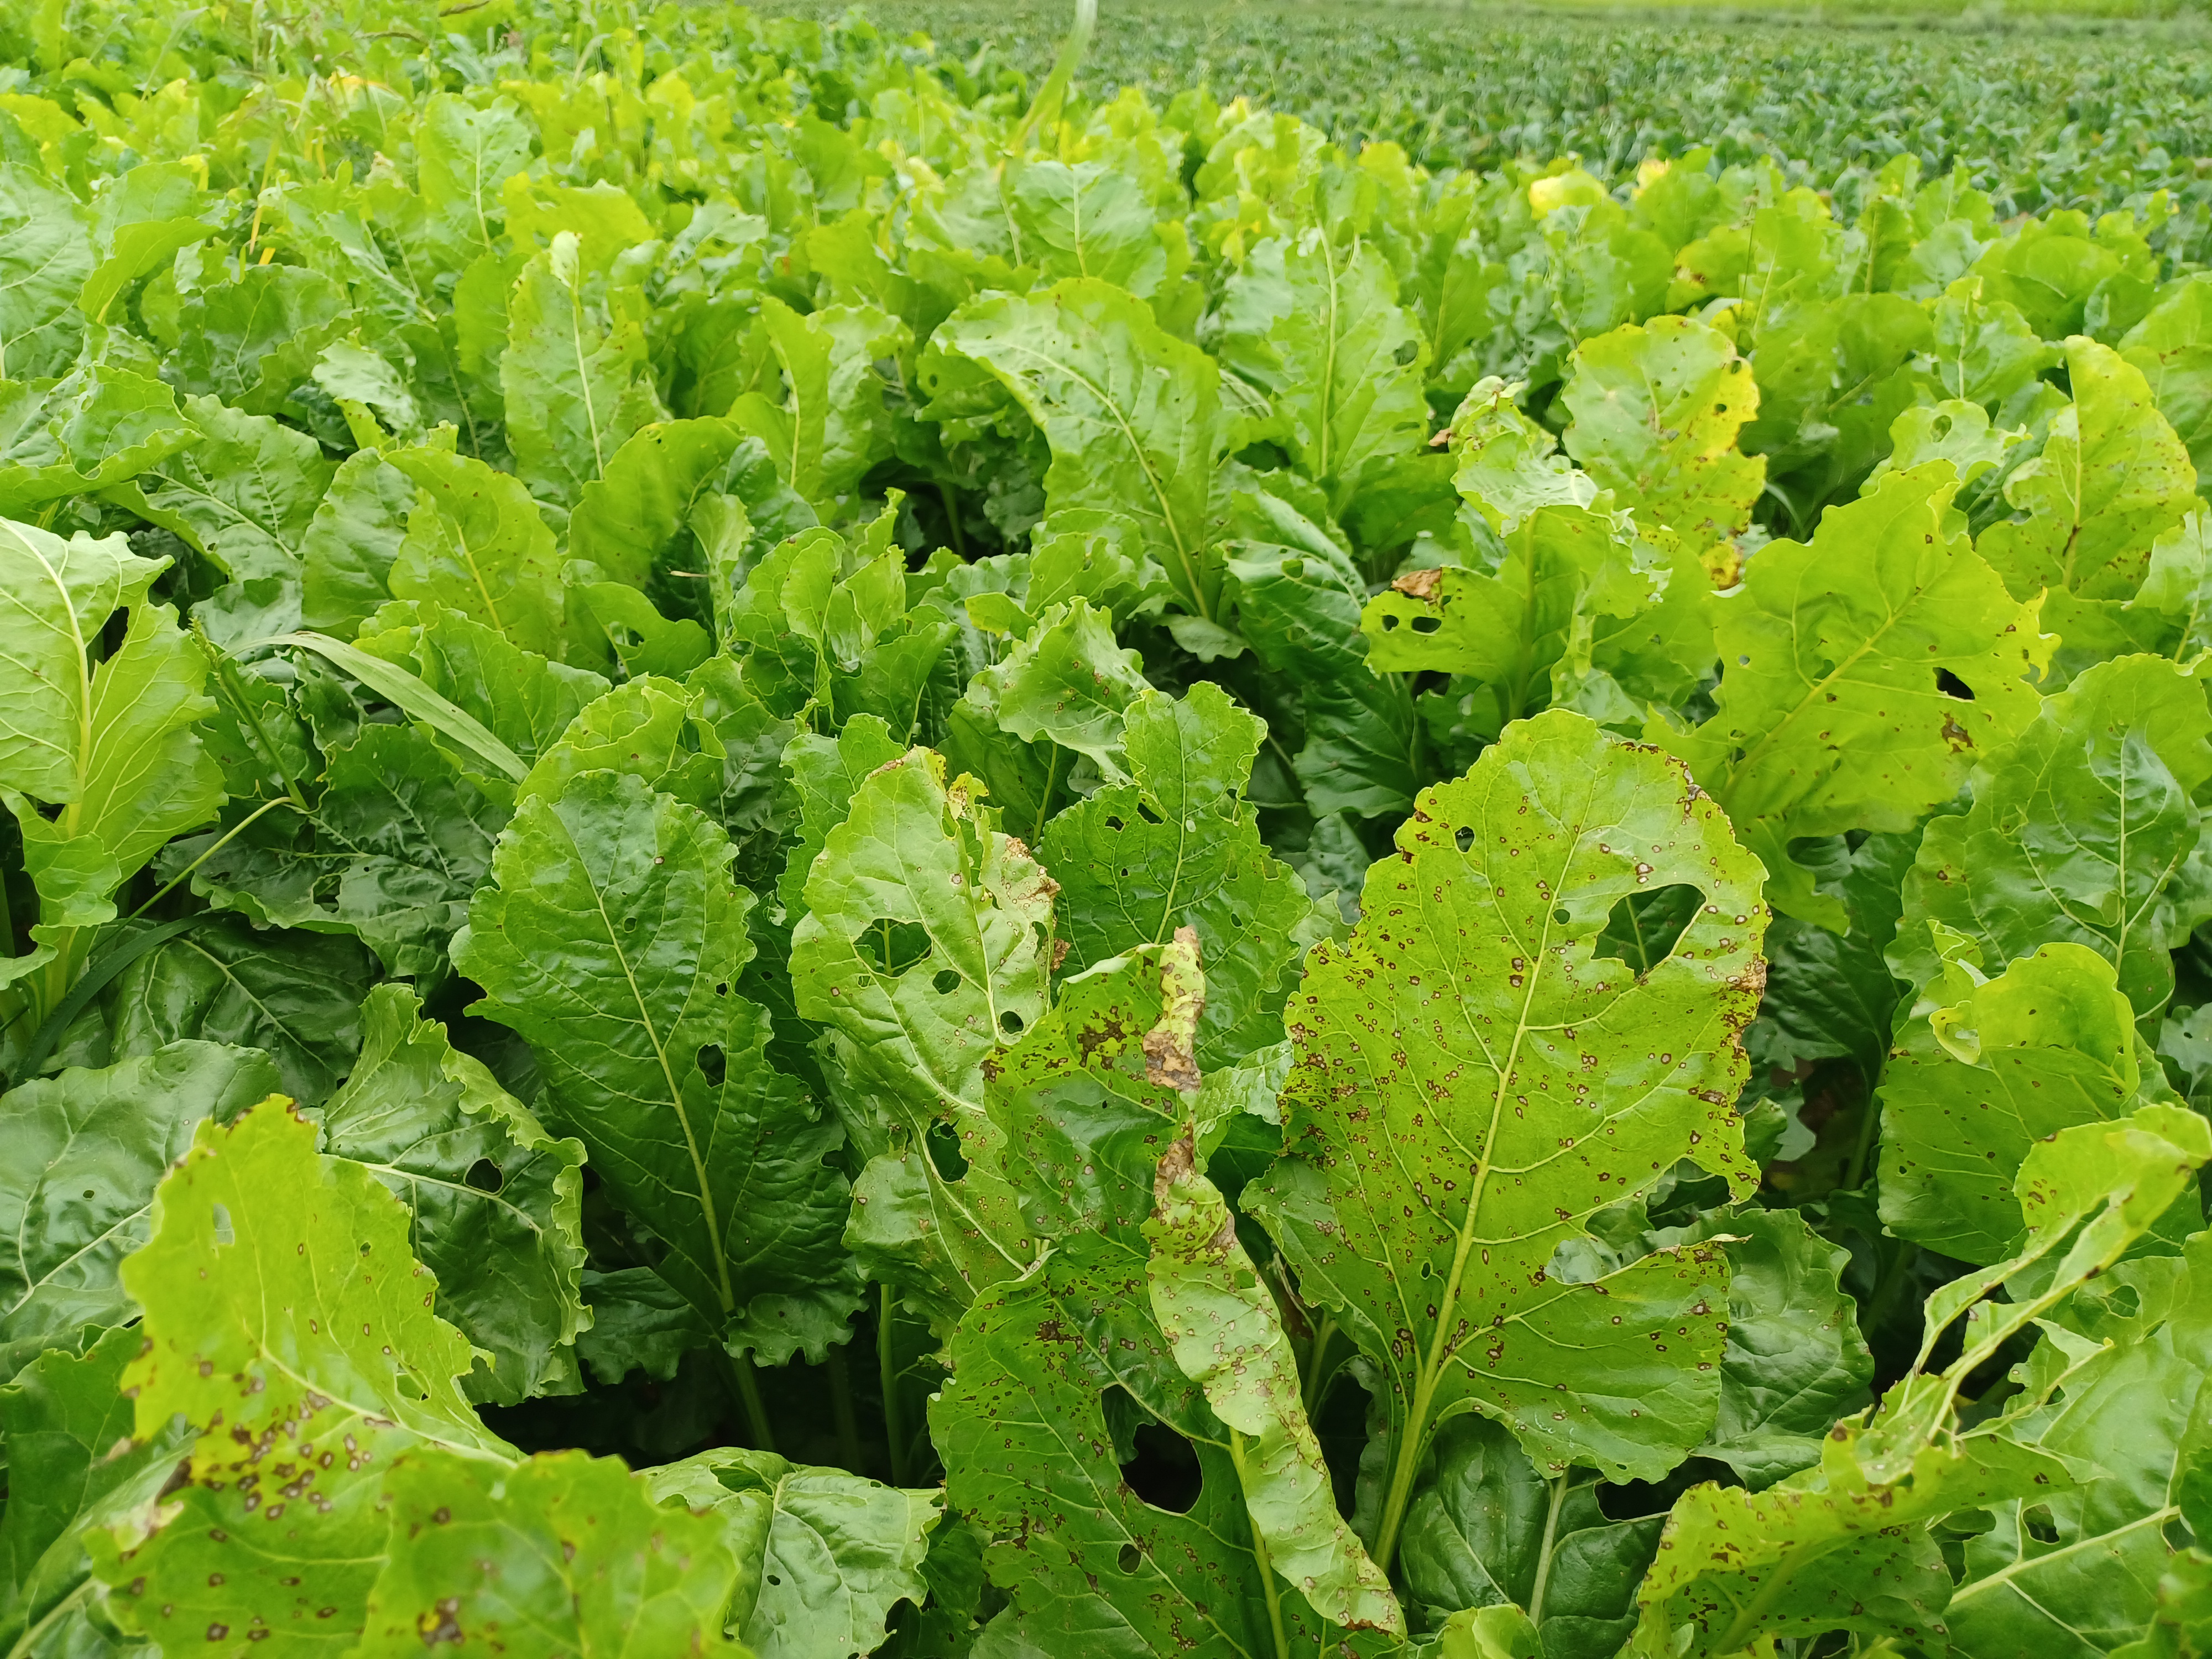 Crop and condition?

beet, cercospora
